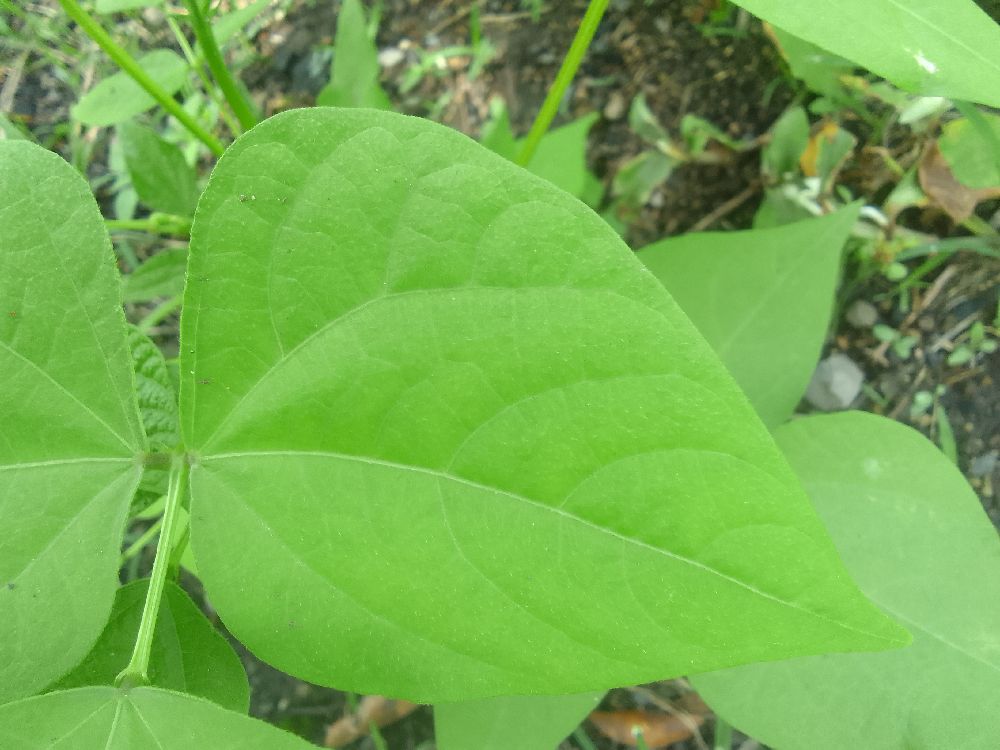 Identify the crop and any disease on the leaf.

common bean, healthy
